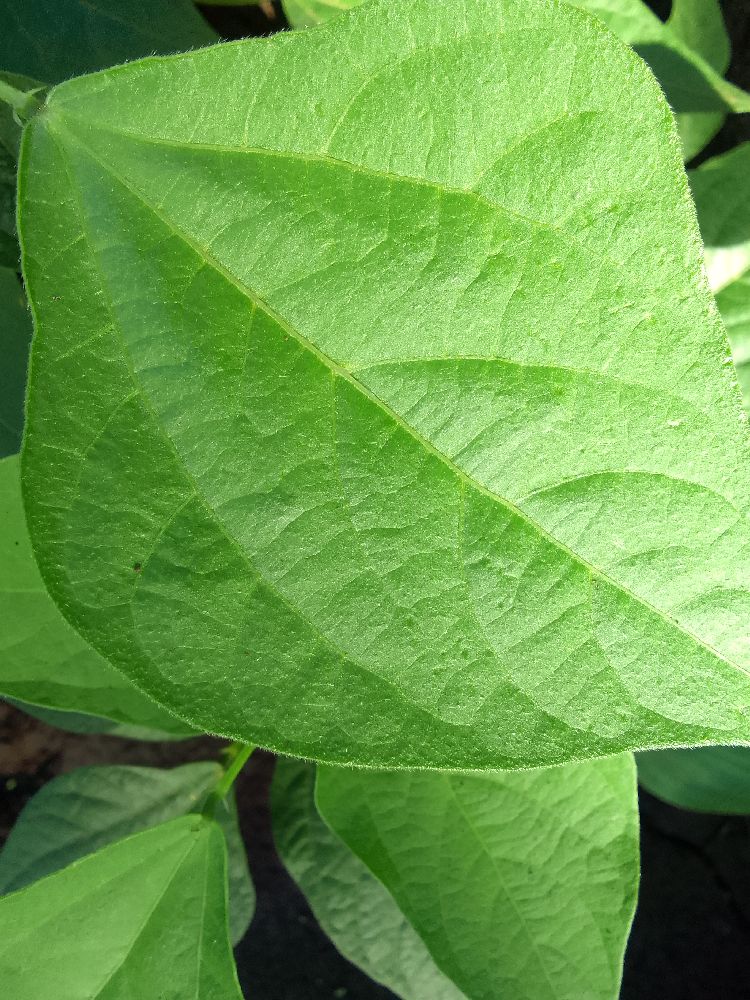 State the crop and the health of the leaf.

common bean, healthy
